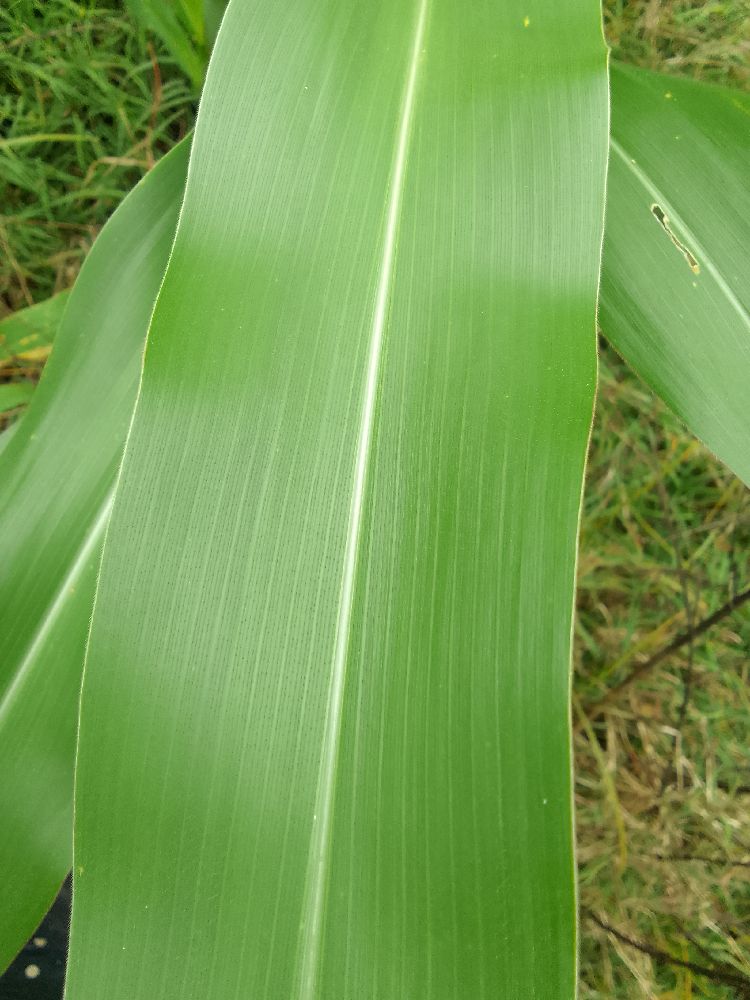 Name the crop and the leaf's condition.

maize, healthy
